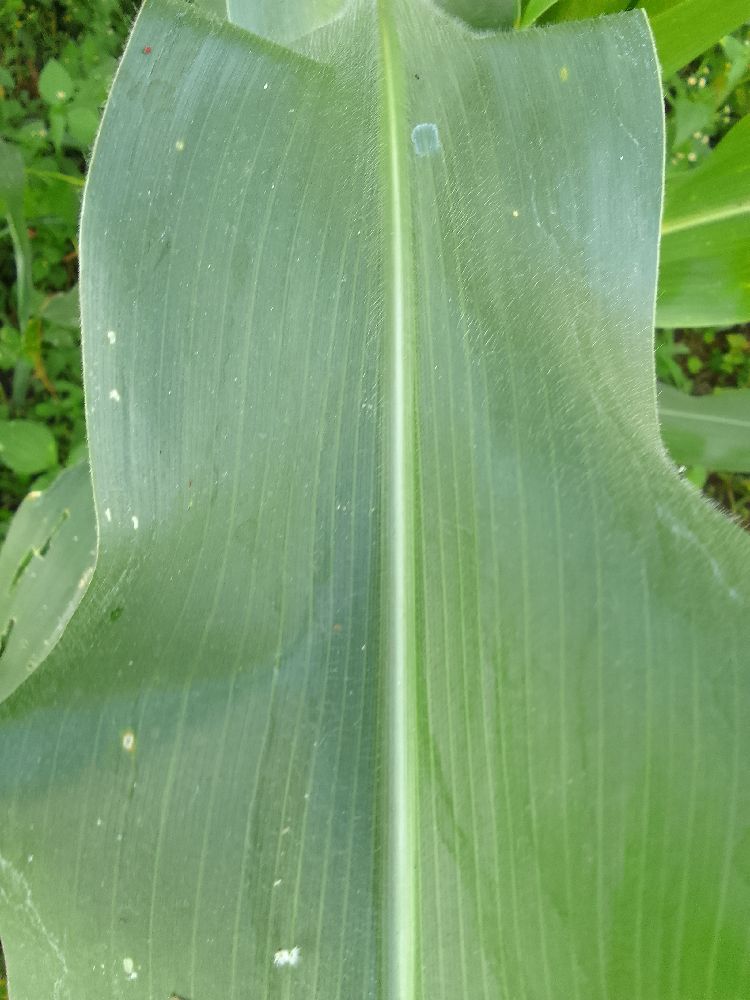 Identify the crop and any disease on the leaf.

maize, healthy
